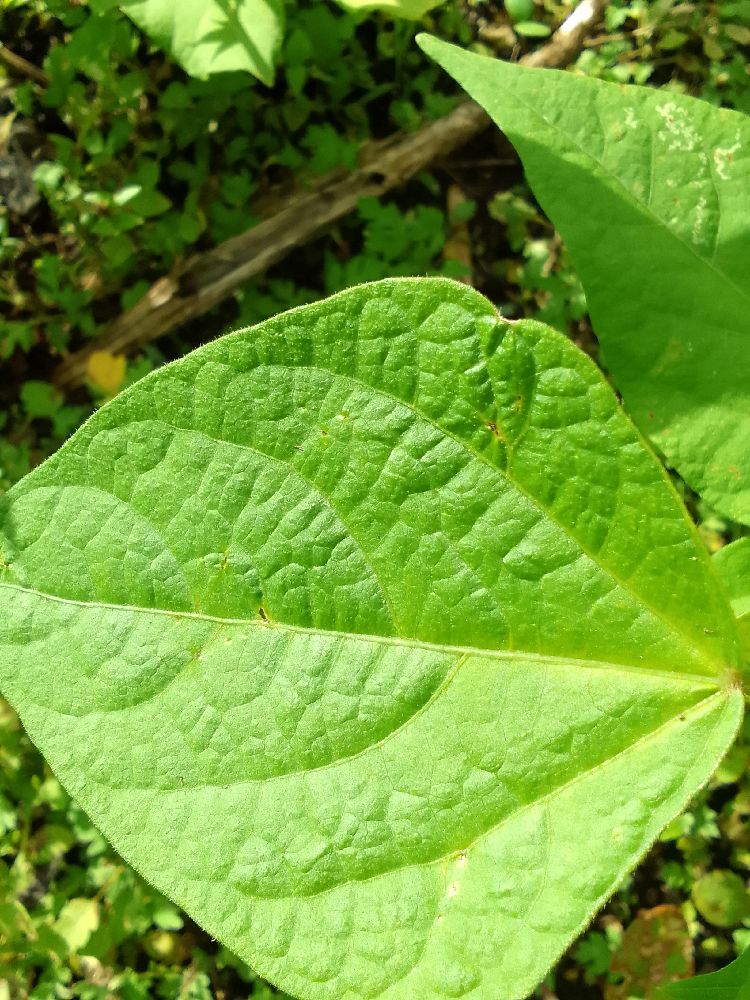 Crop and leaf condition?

common bean, healthy
